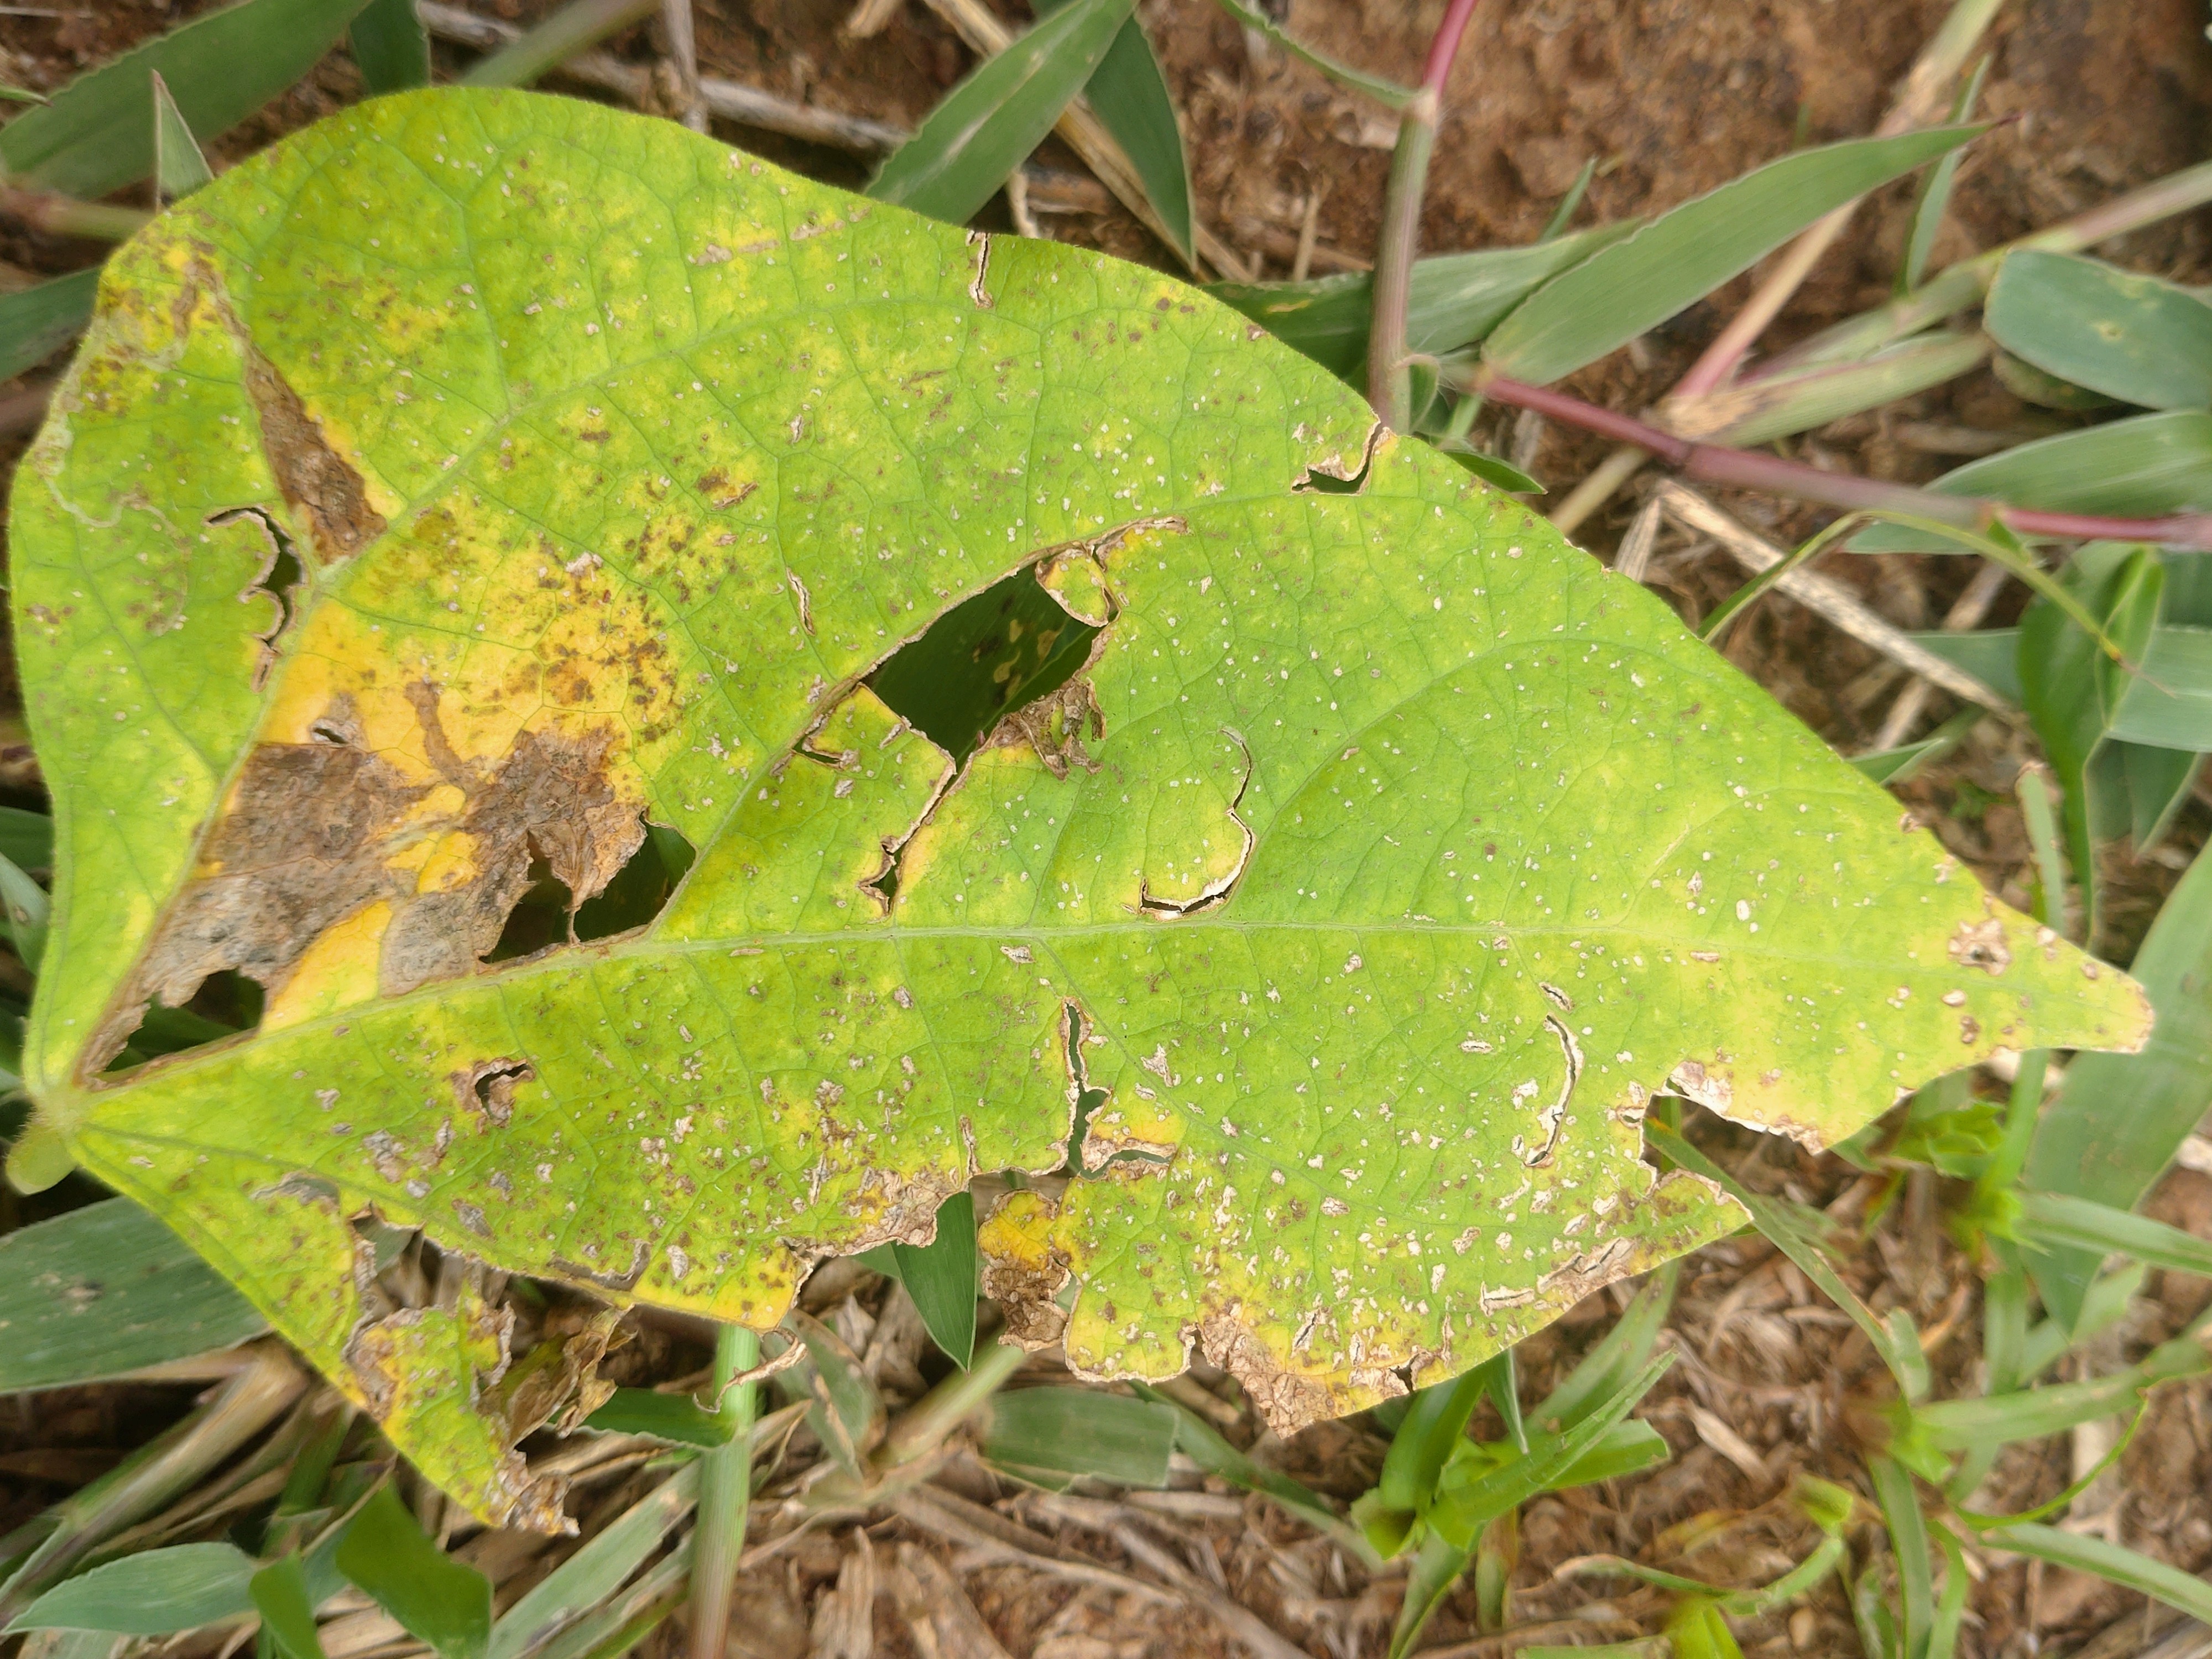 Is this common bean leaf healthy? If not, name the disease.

rust
